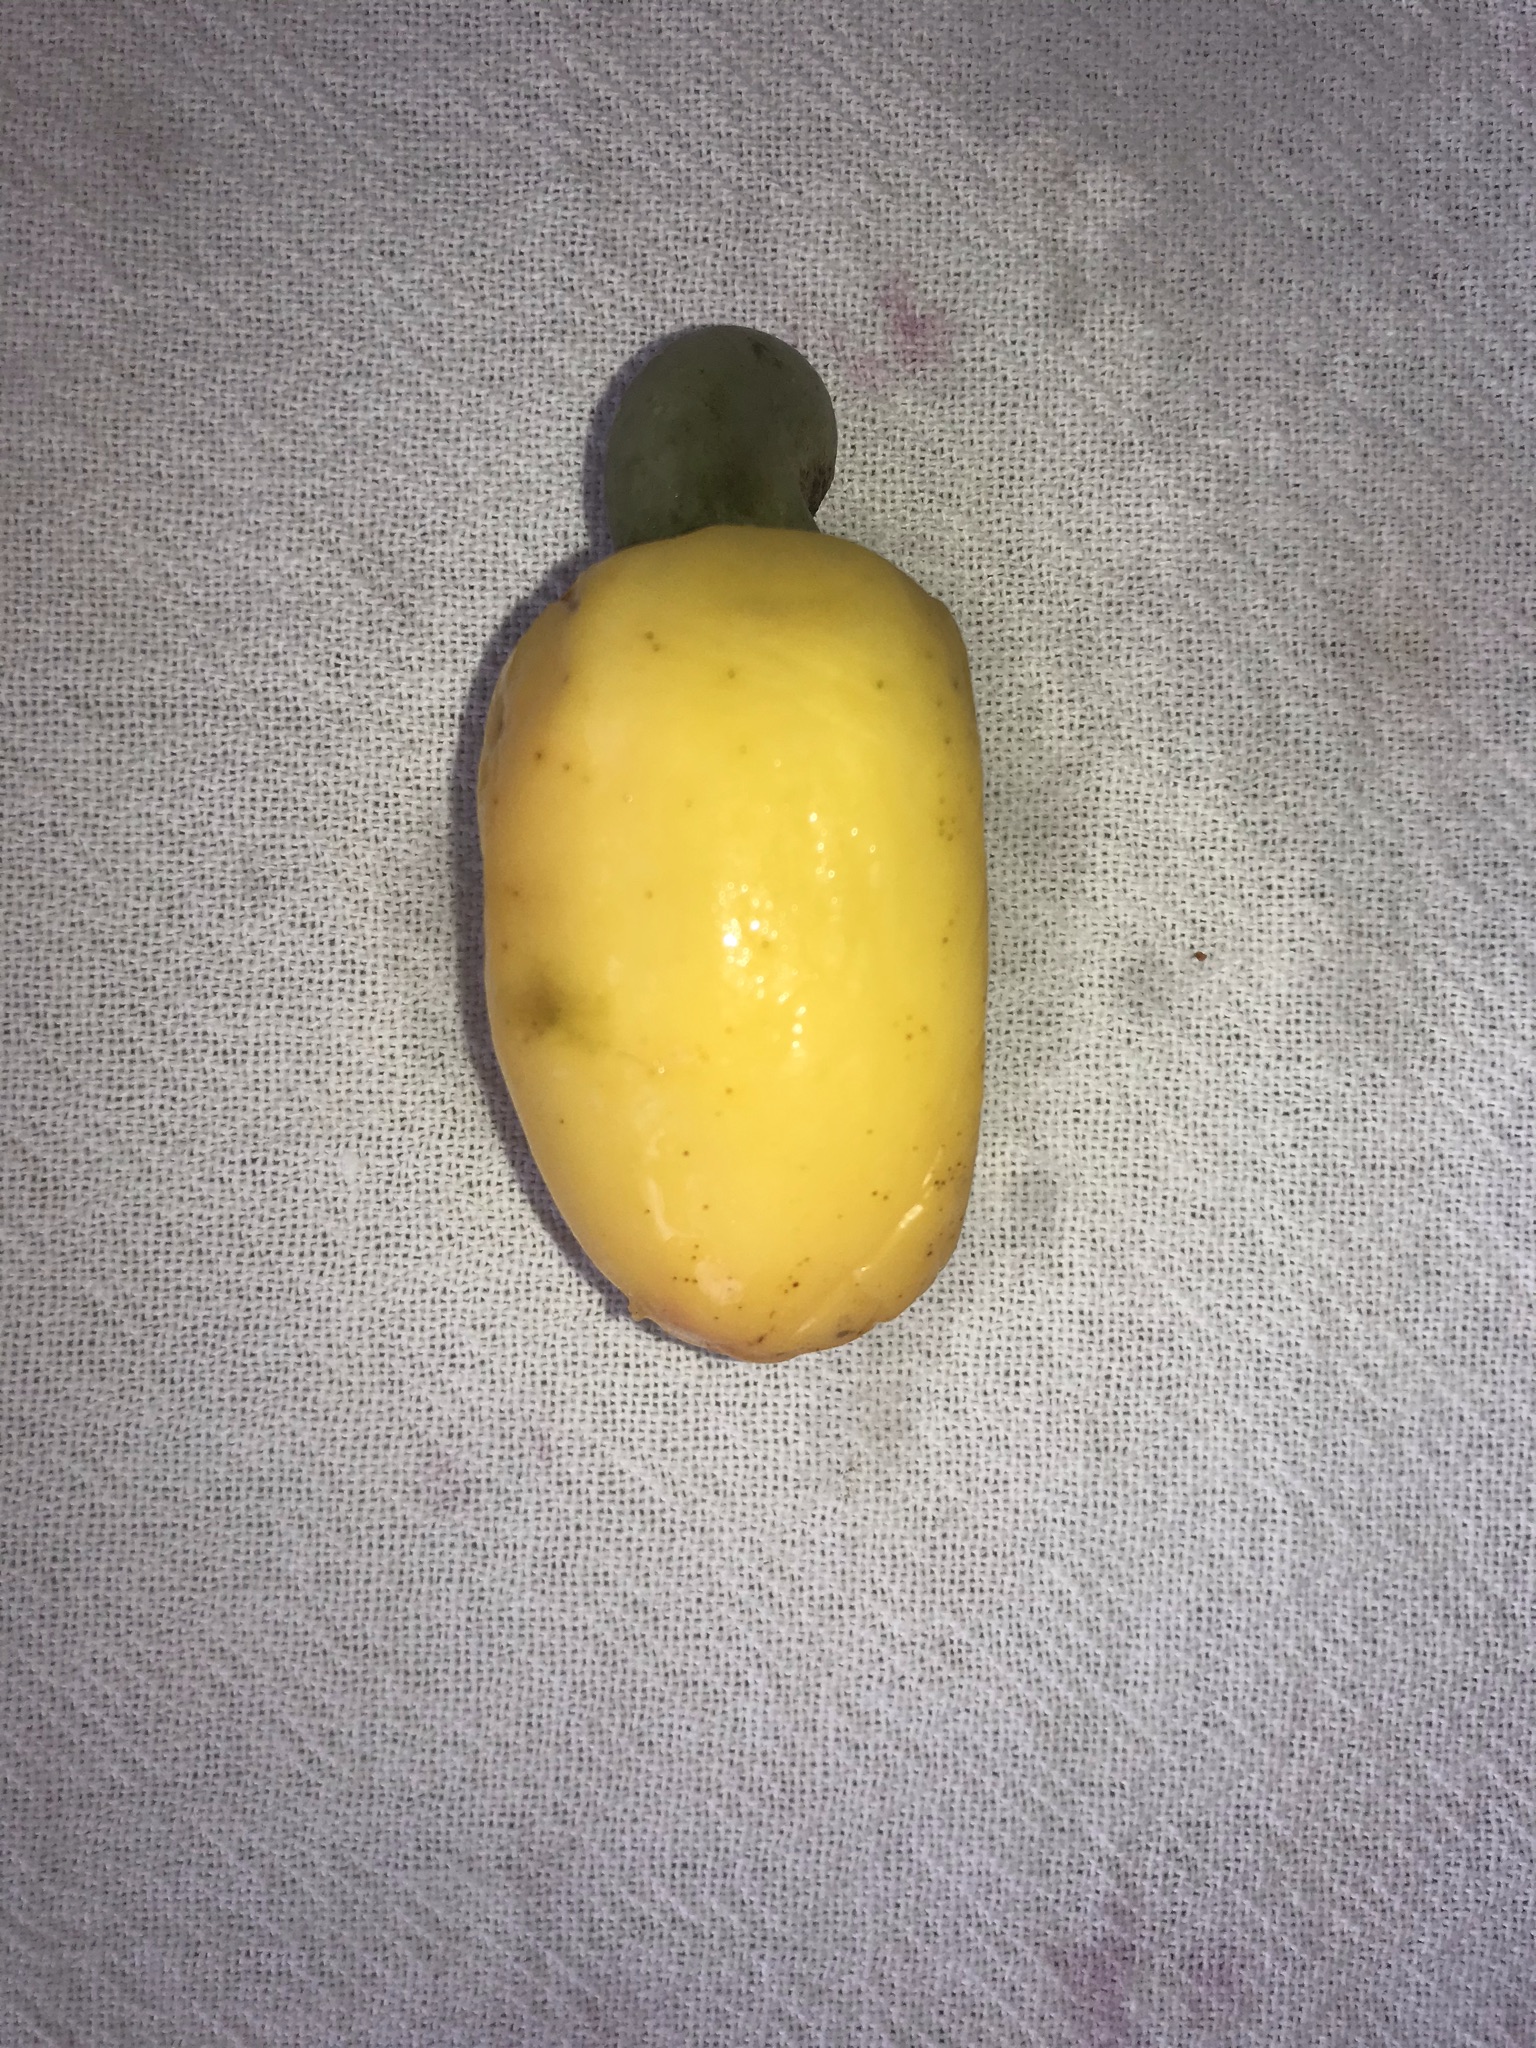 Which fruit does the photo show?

caju amarelo
